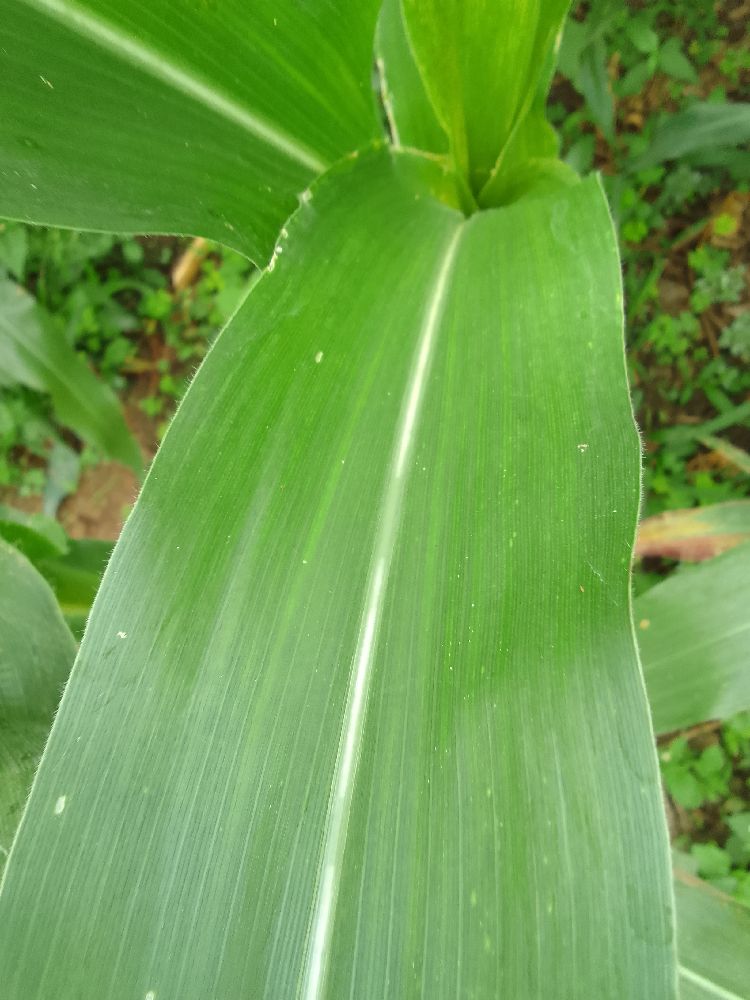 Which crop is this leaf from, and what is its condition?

maize, healthy
